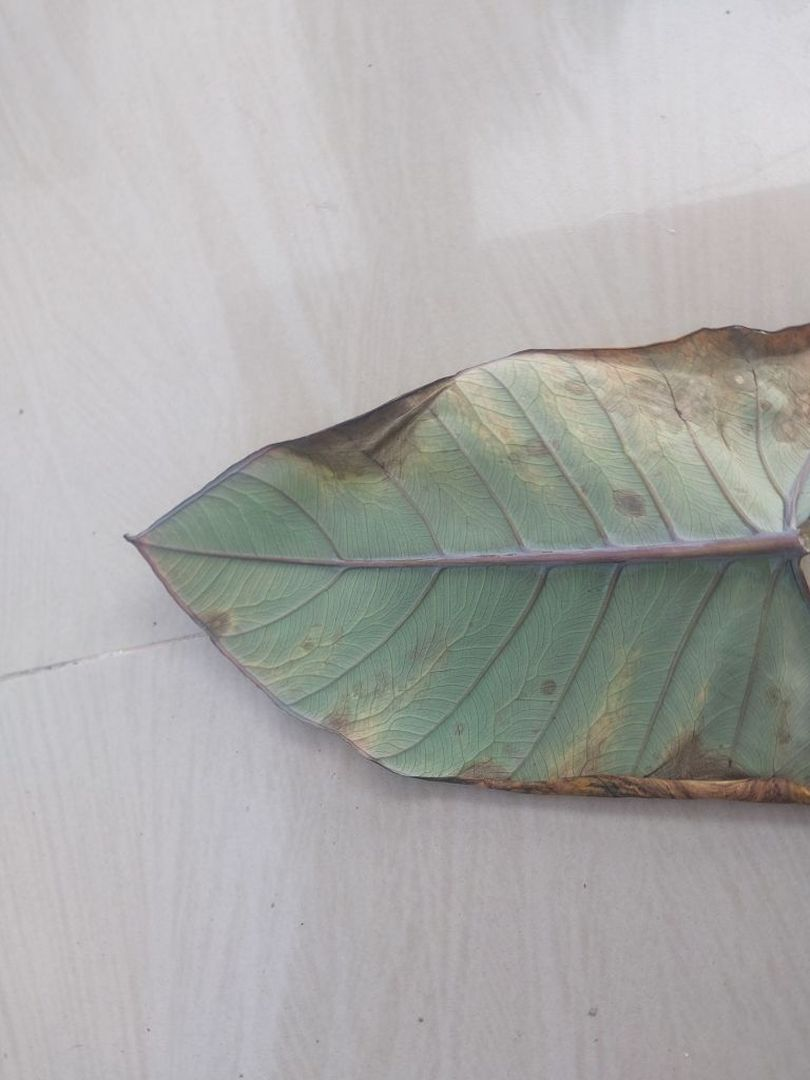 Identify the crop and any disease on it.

taro, leaf blight
